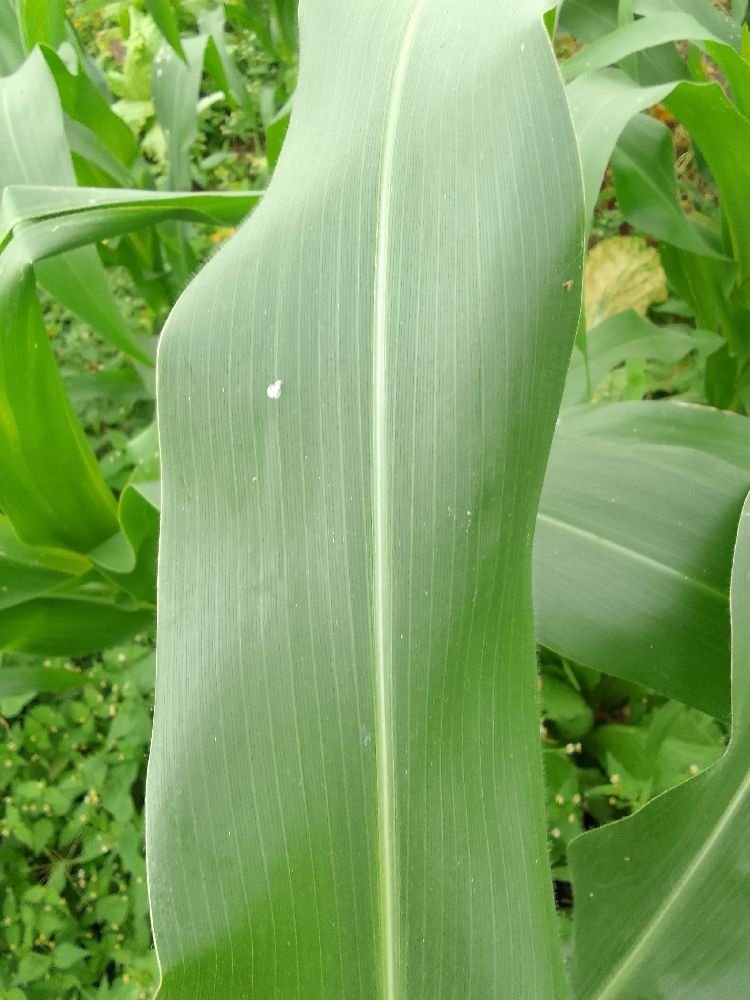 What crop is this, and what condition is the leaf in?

maize, healthy
